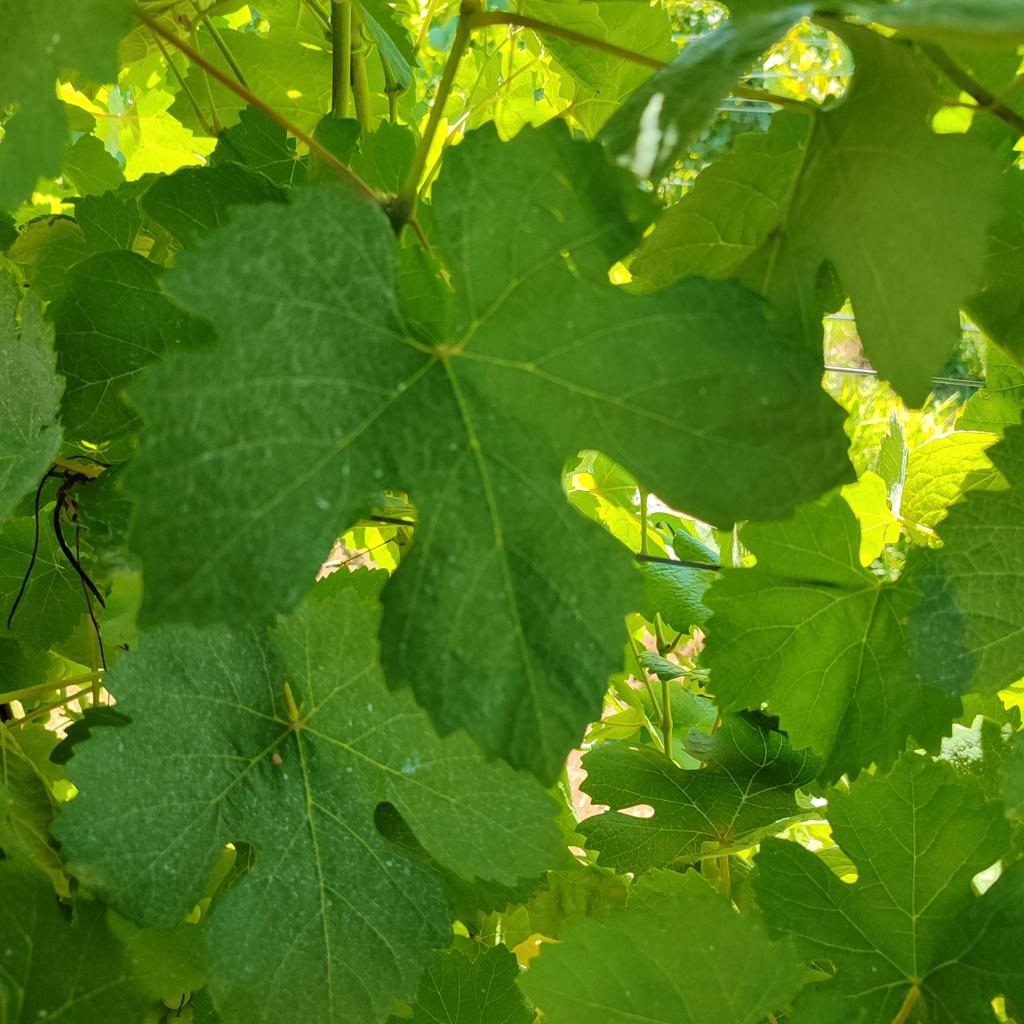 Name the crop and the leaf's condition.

grapevine, healthy
